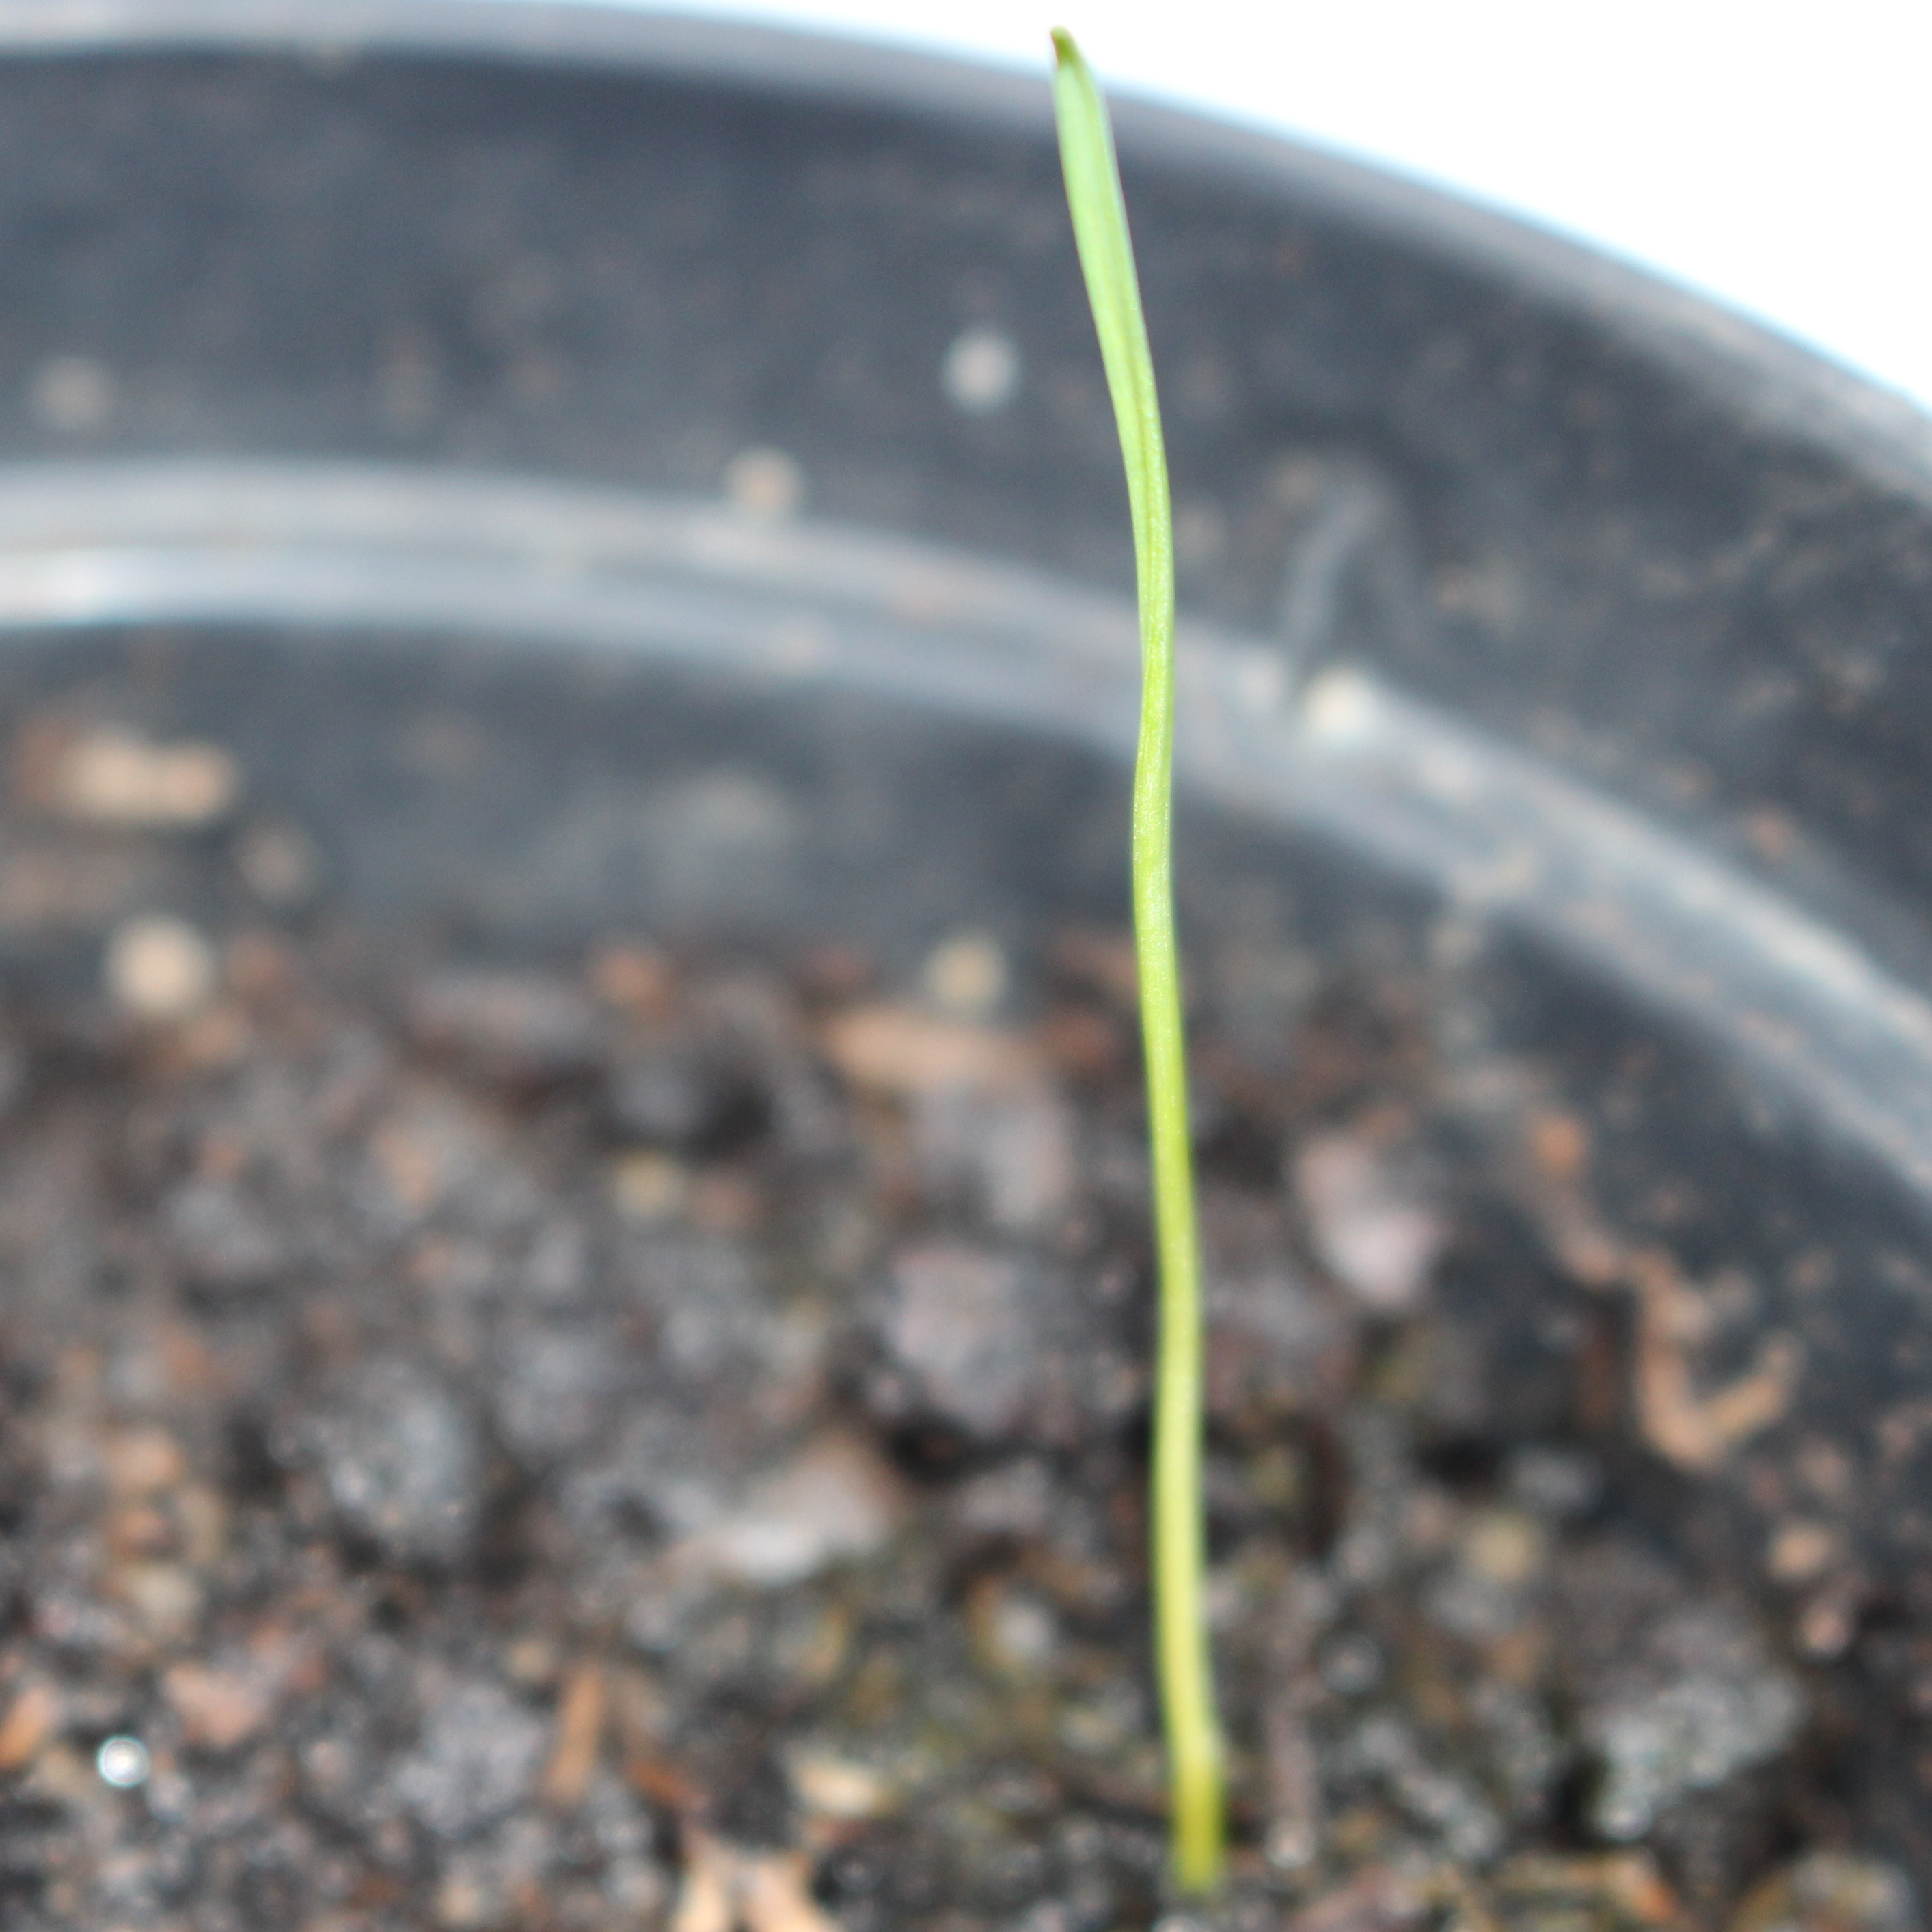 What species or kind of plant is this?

Lolium multiflorum
